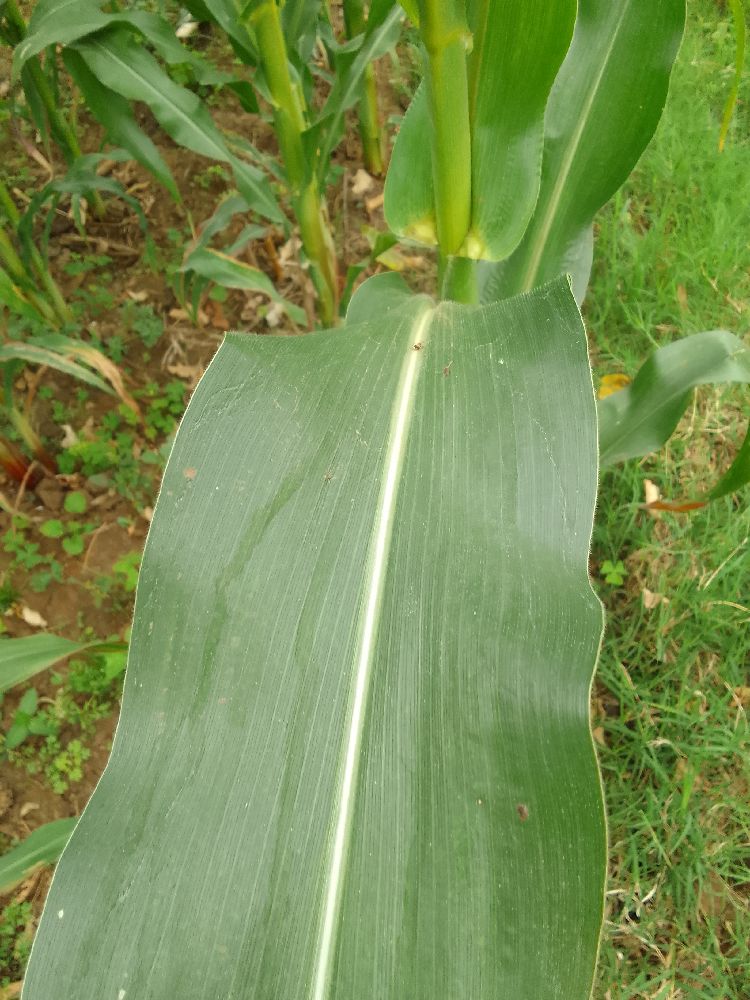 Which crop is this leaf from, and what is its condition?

maize, healthy
